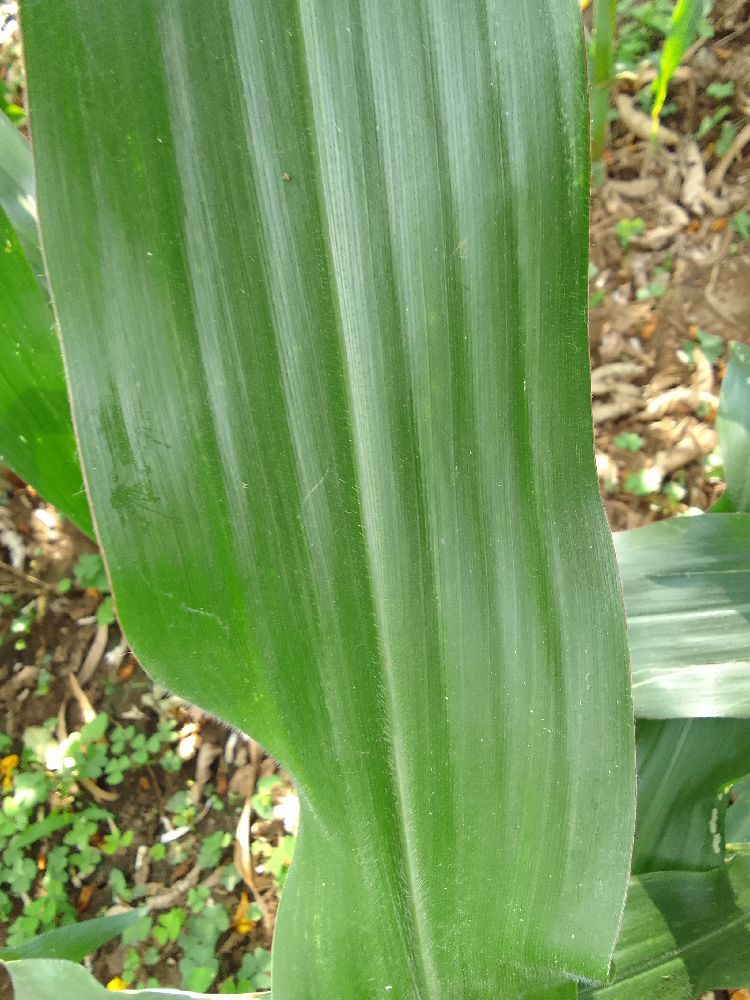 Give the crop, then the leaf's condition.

maize, healthy
